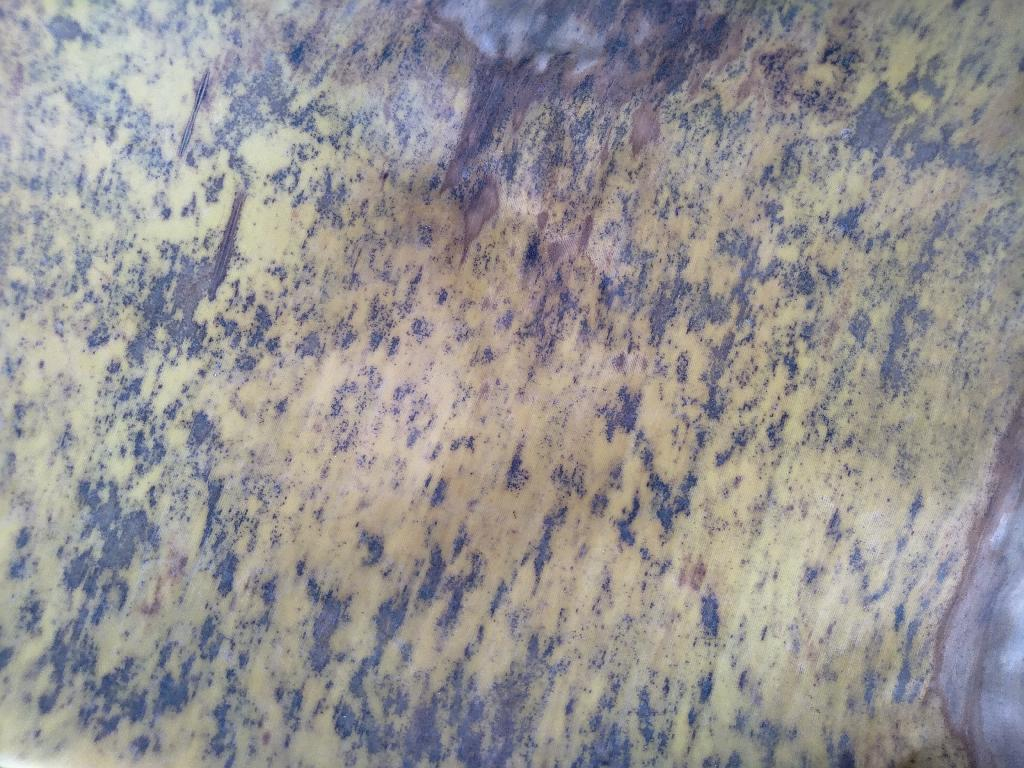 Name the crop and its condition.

banana, black sigatoka
